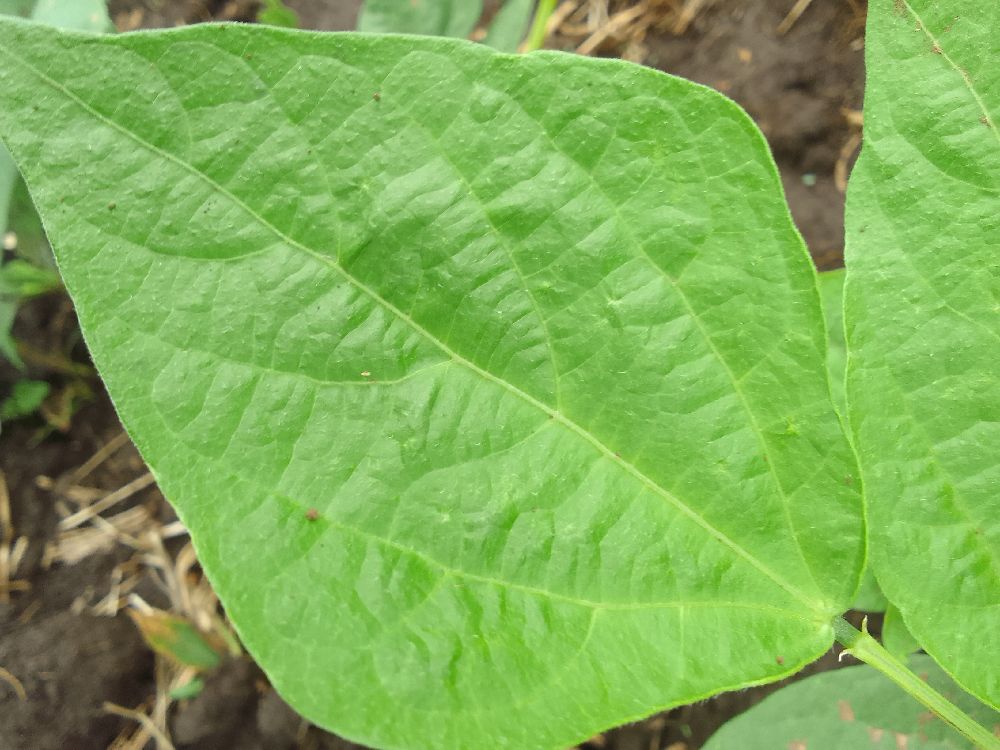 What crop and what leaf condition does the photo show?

common bean, healthy
